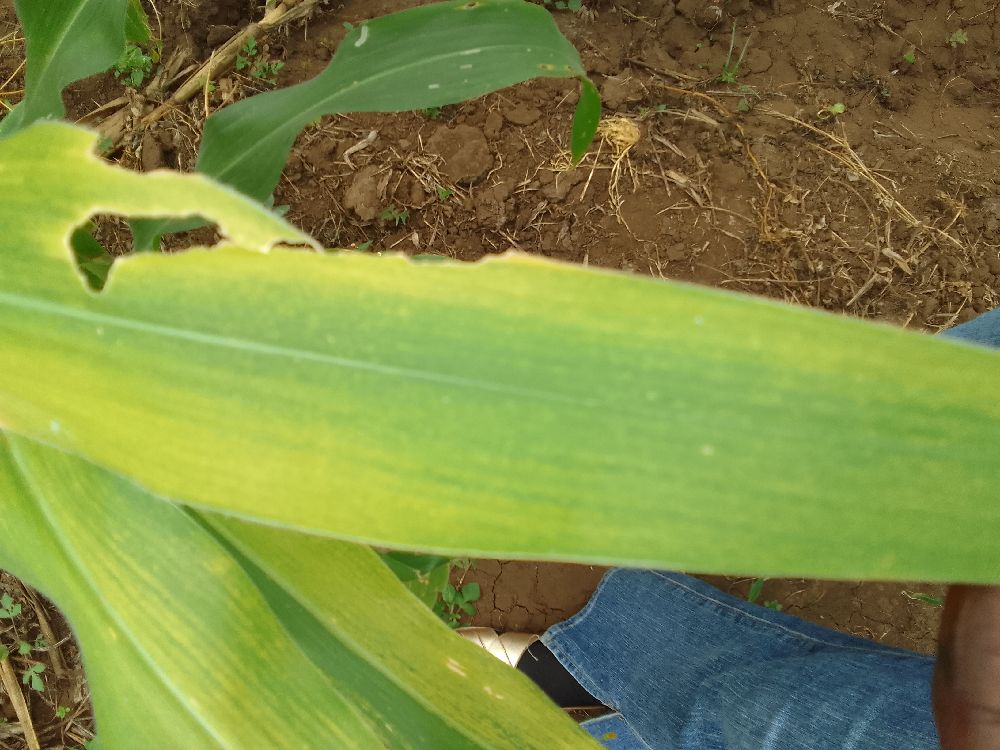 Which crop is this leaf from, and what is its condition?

maize, maize lethal necrosis
